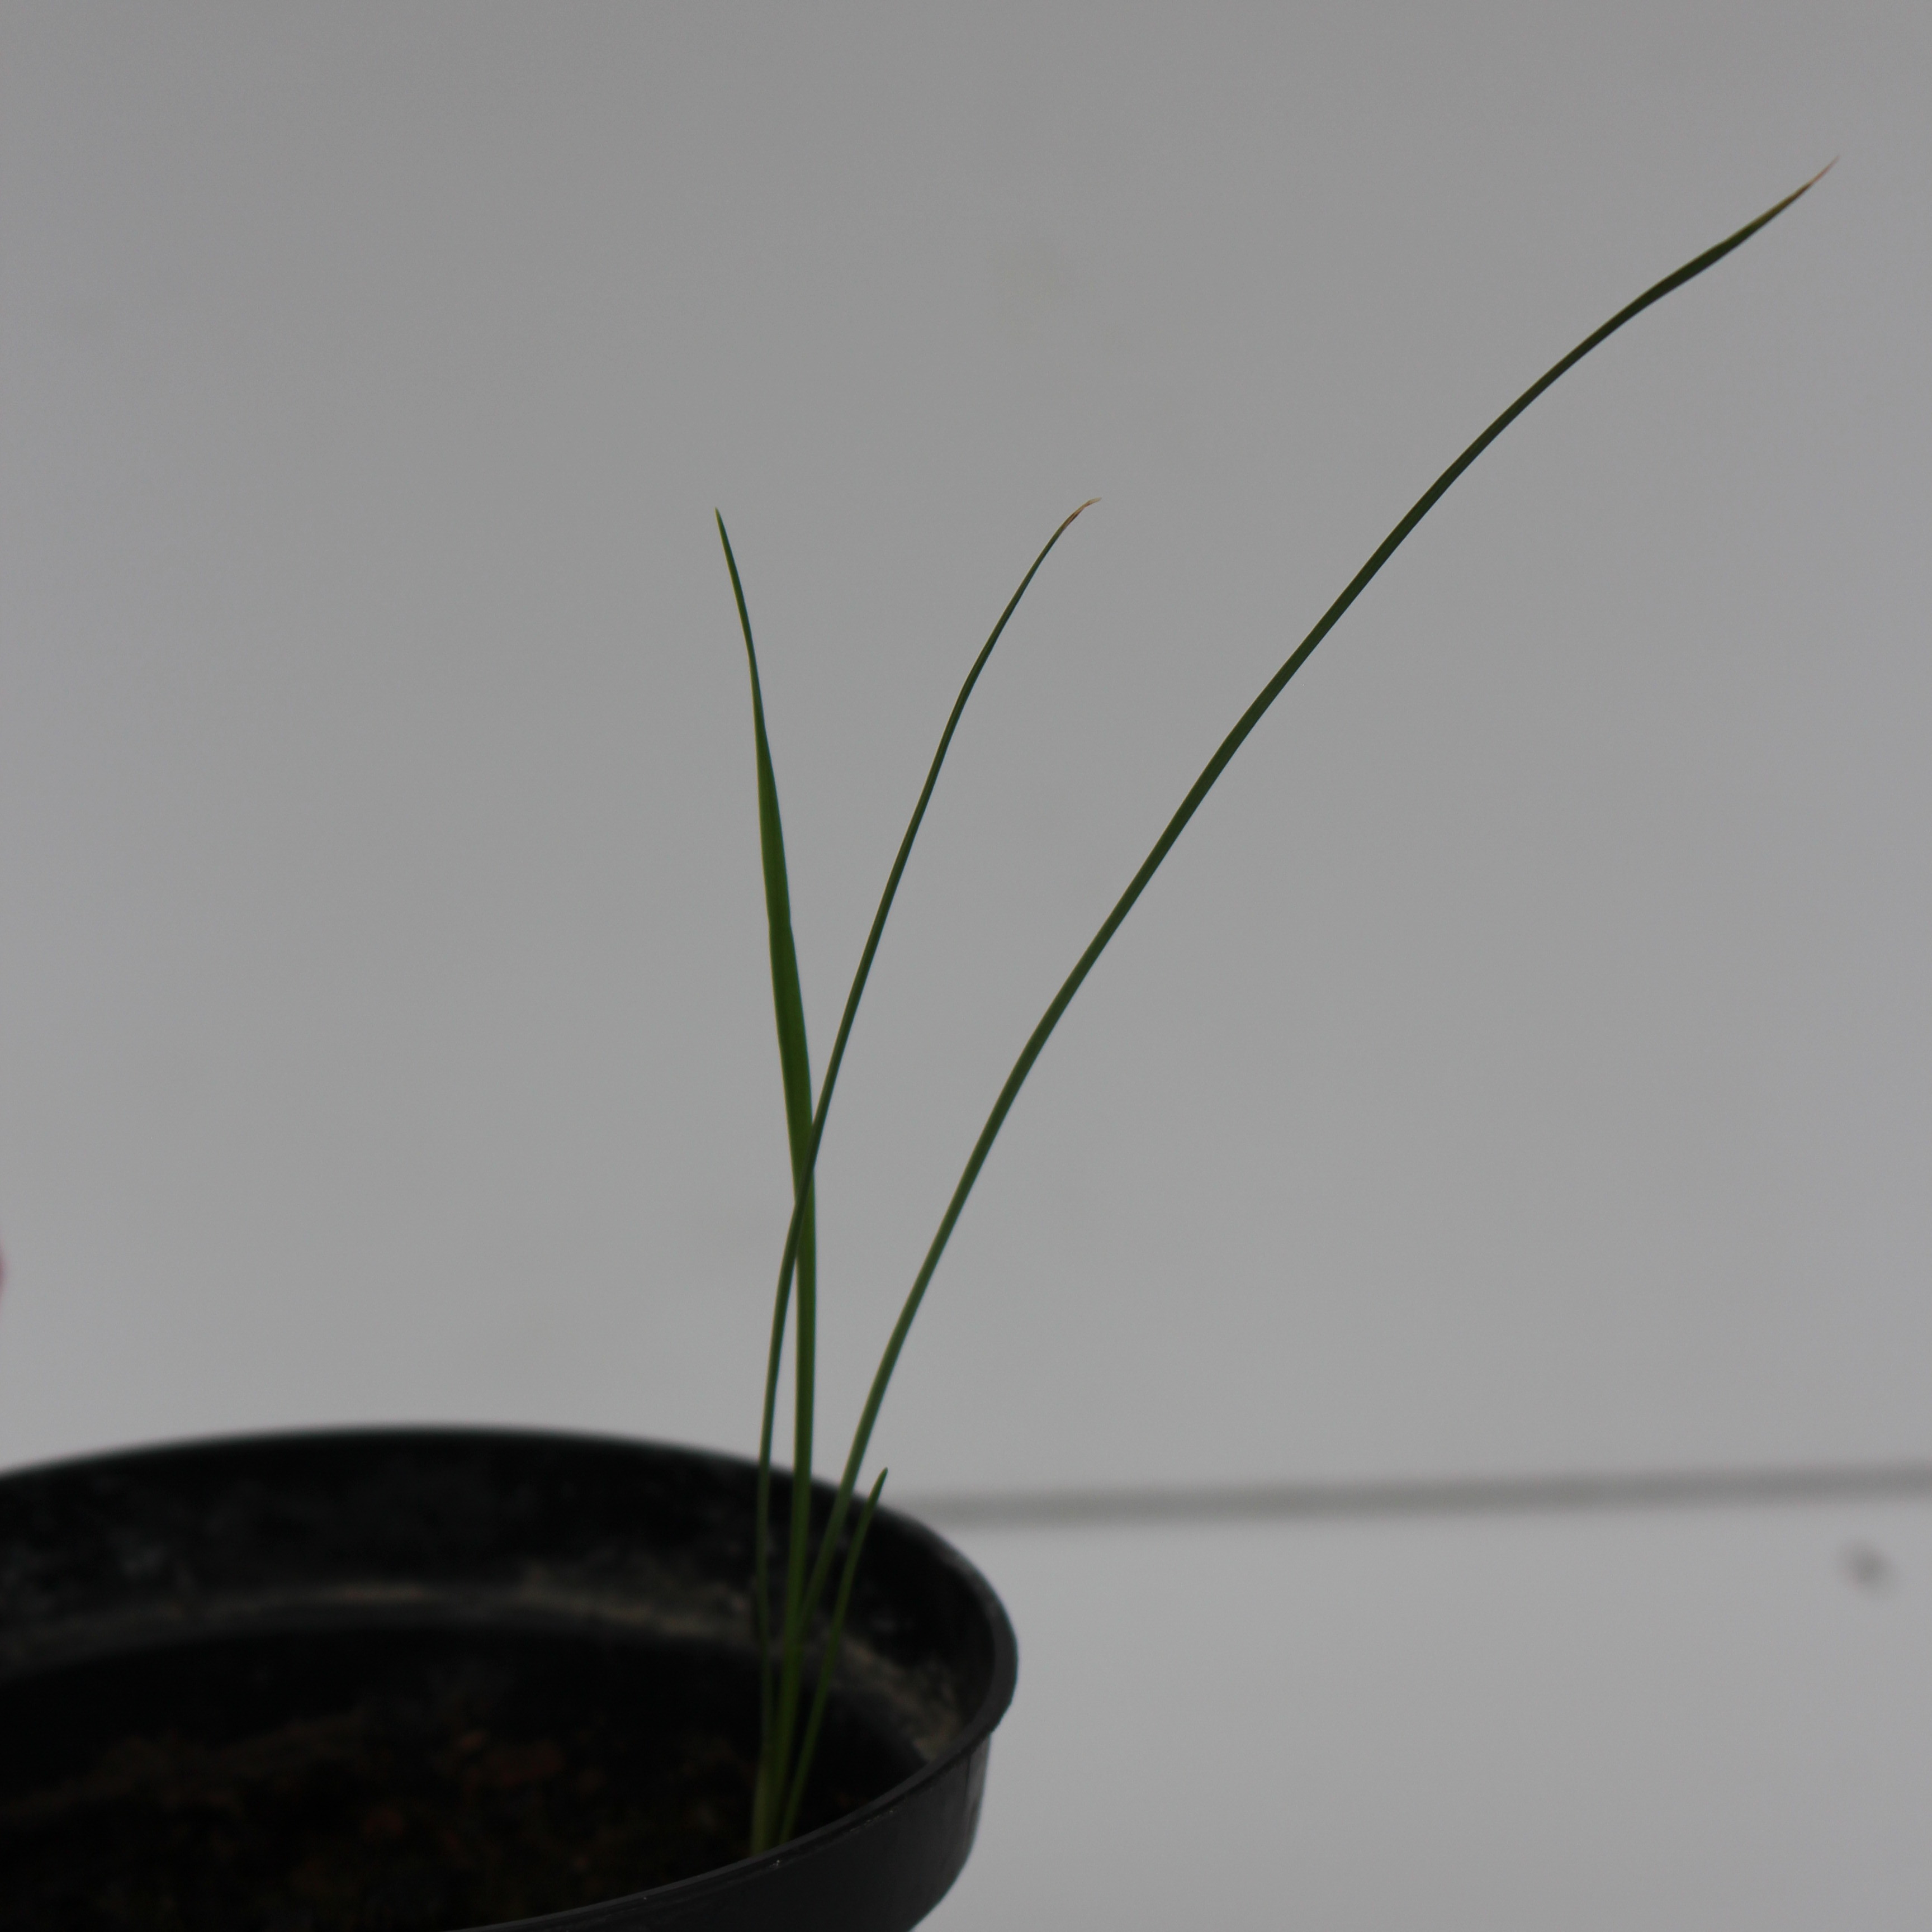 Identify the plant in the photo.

Lolium multiflorum
